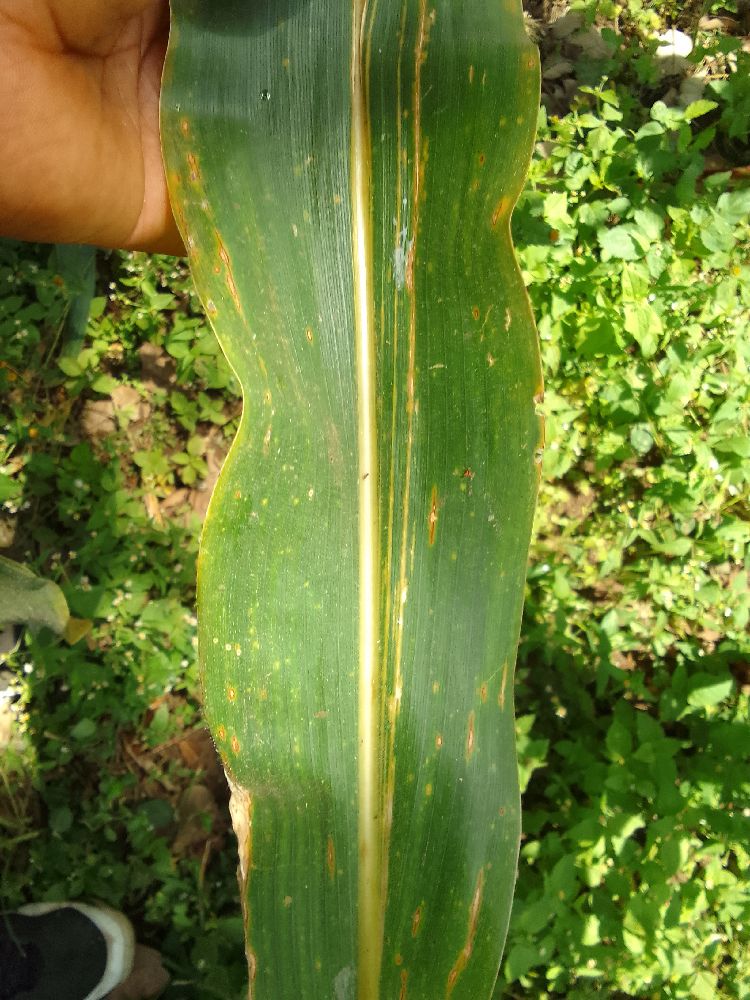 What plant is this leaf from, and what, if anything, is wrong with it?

maize, maize lethal necrosis
